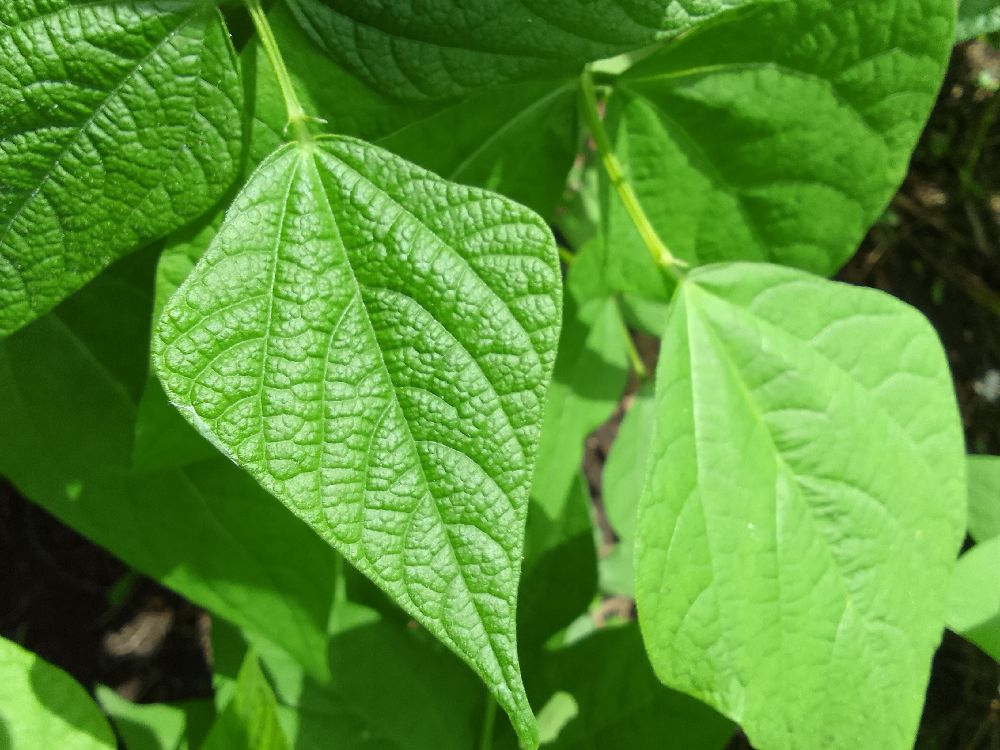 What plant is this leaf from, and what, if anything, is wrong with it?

common bean, healthy
